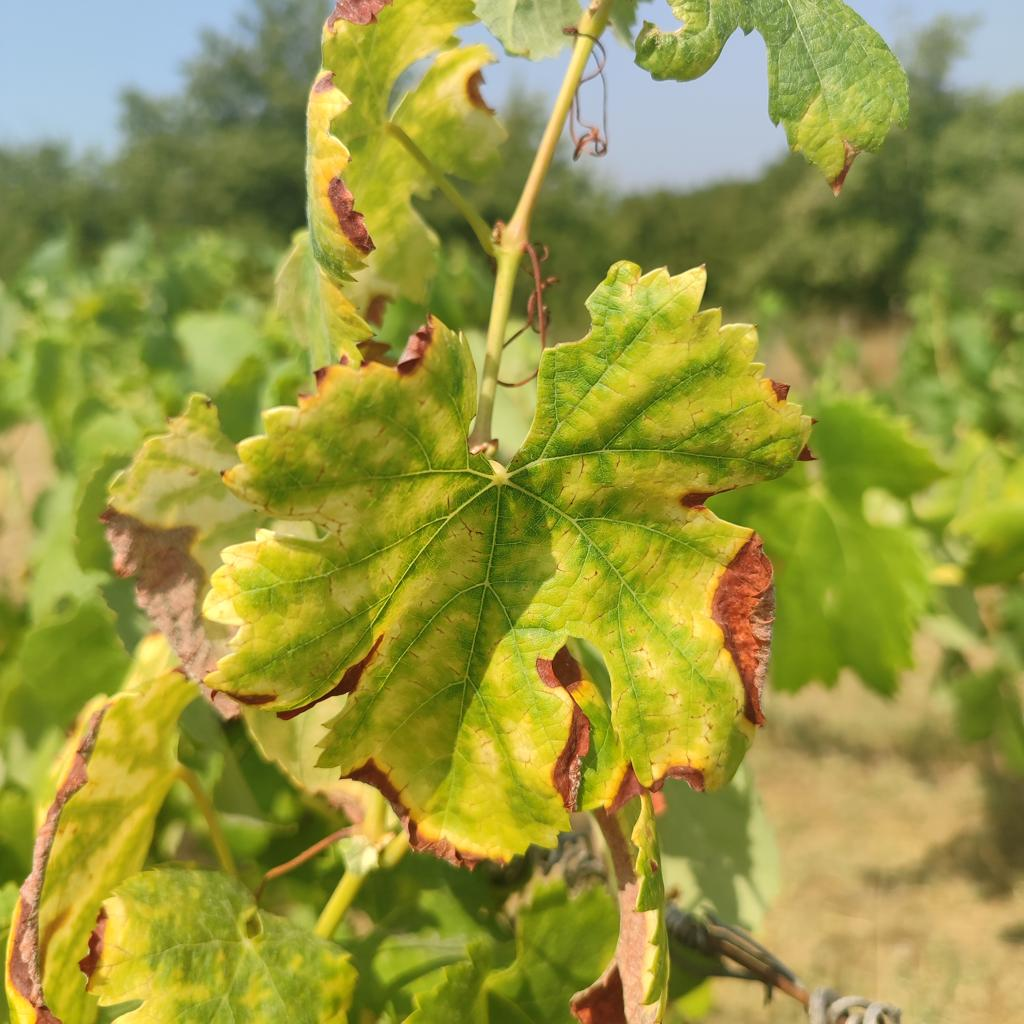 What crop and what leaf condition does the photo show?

grapevine, esca complex
